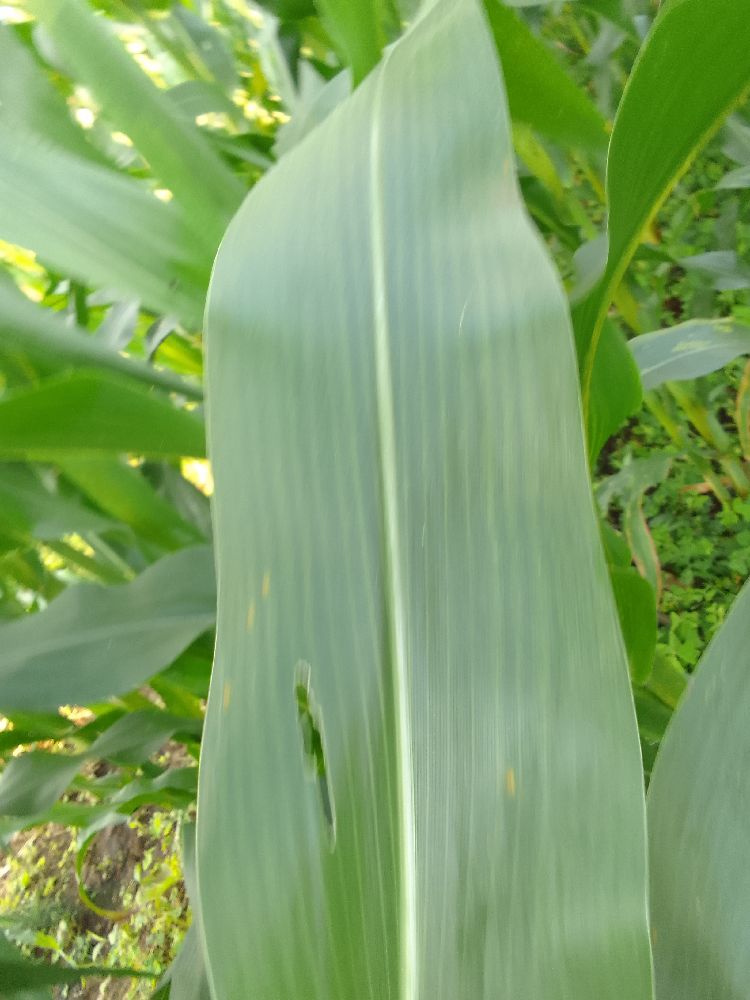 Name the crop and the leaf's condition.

maize, healthy
